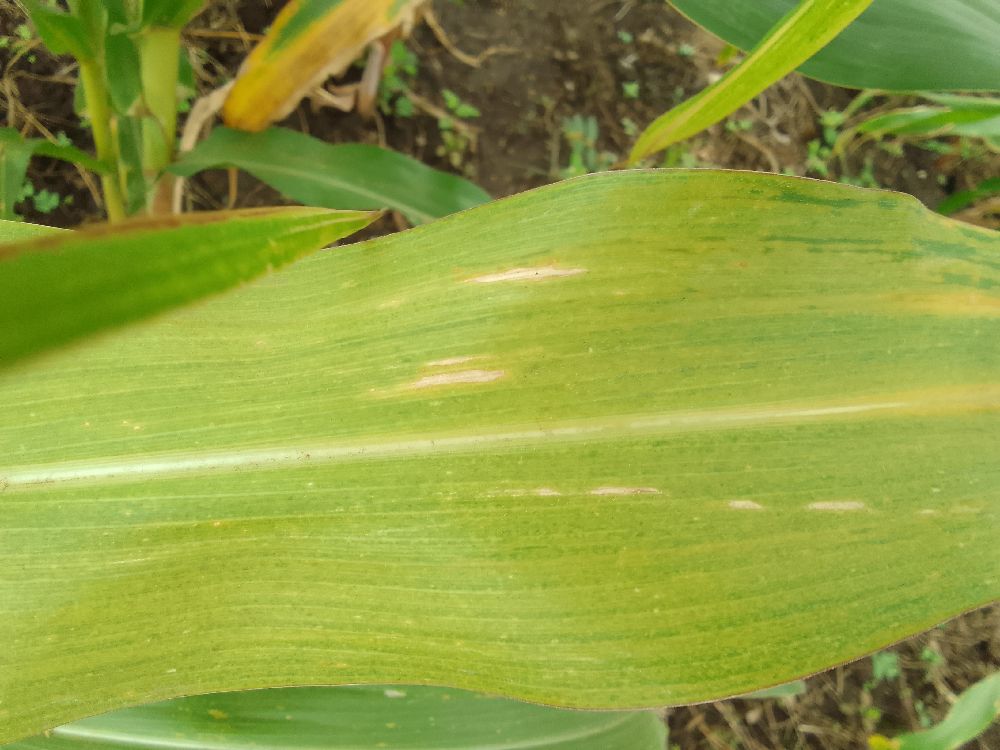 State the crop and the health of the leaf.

maize, maize lethal necrosis
